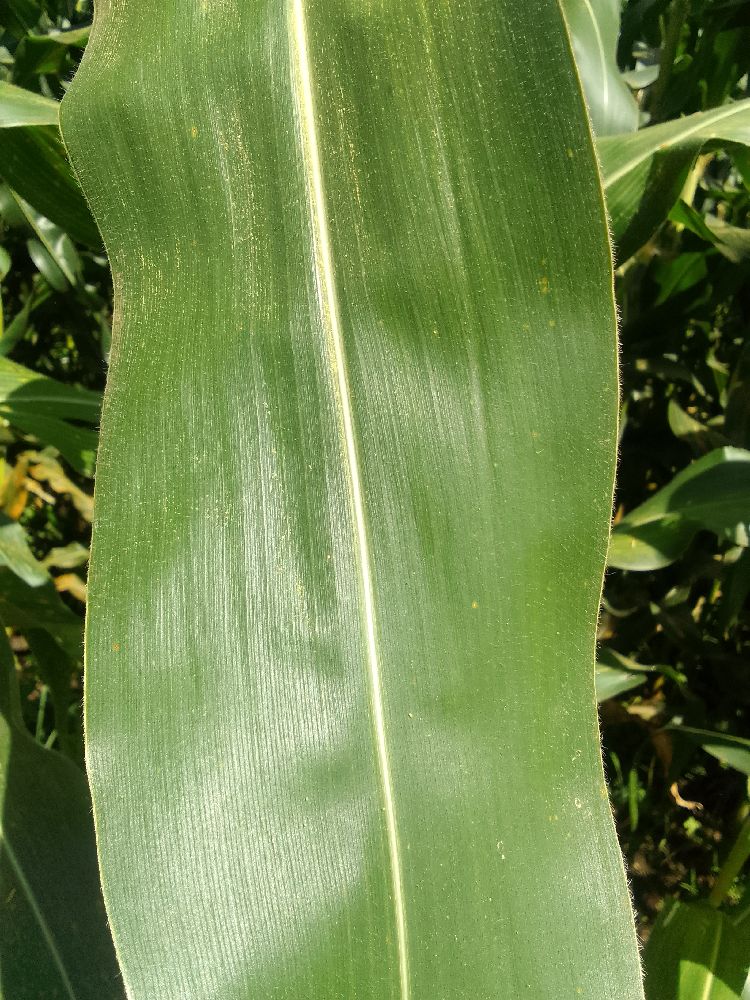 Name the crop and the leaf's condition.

maize, healthy
